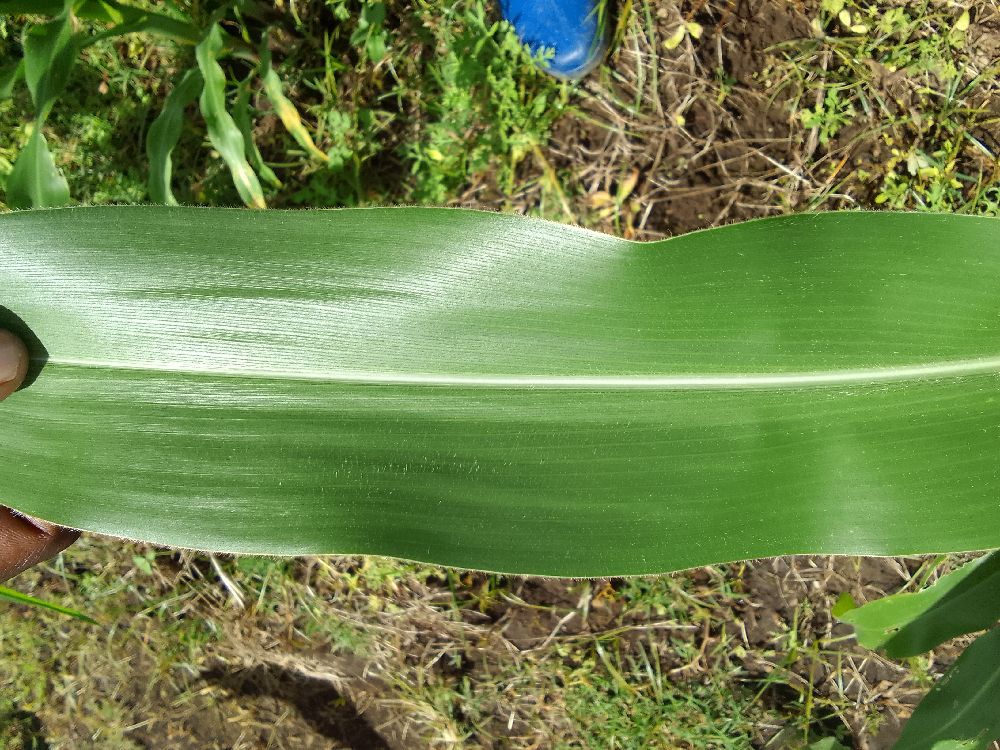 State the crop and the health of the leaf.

maize, healthy
